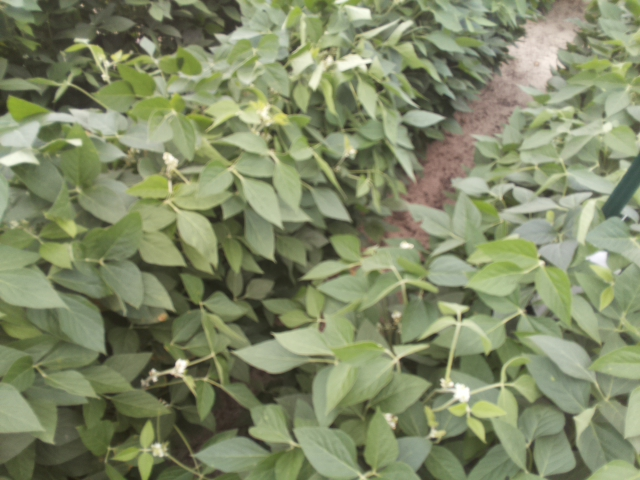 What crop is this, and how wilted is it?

soybean, leaves with no wilting
